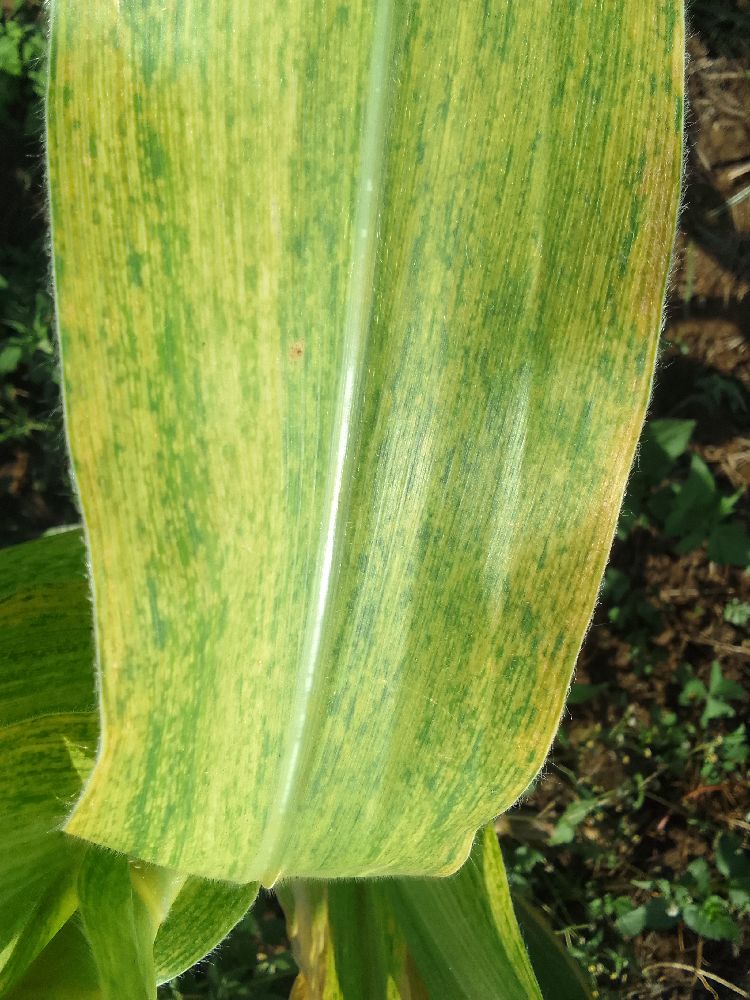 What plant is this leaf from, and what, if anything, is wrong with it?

maize, maize lethal necrosis
